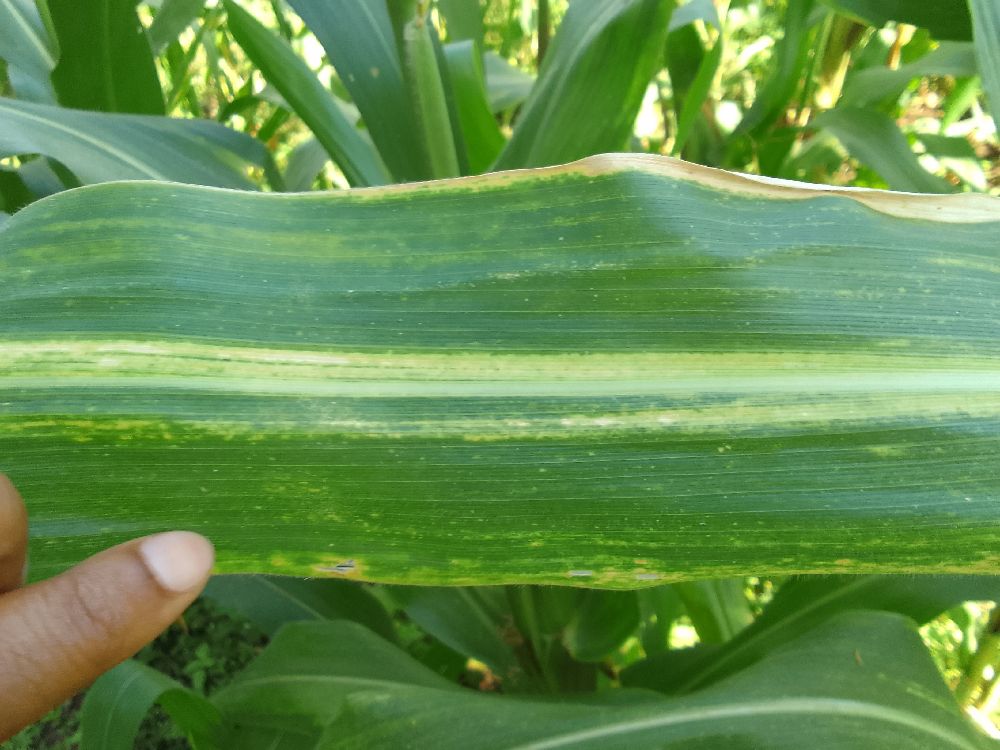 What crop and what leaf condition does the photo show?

maize, maize lethal necrosis
